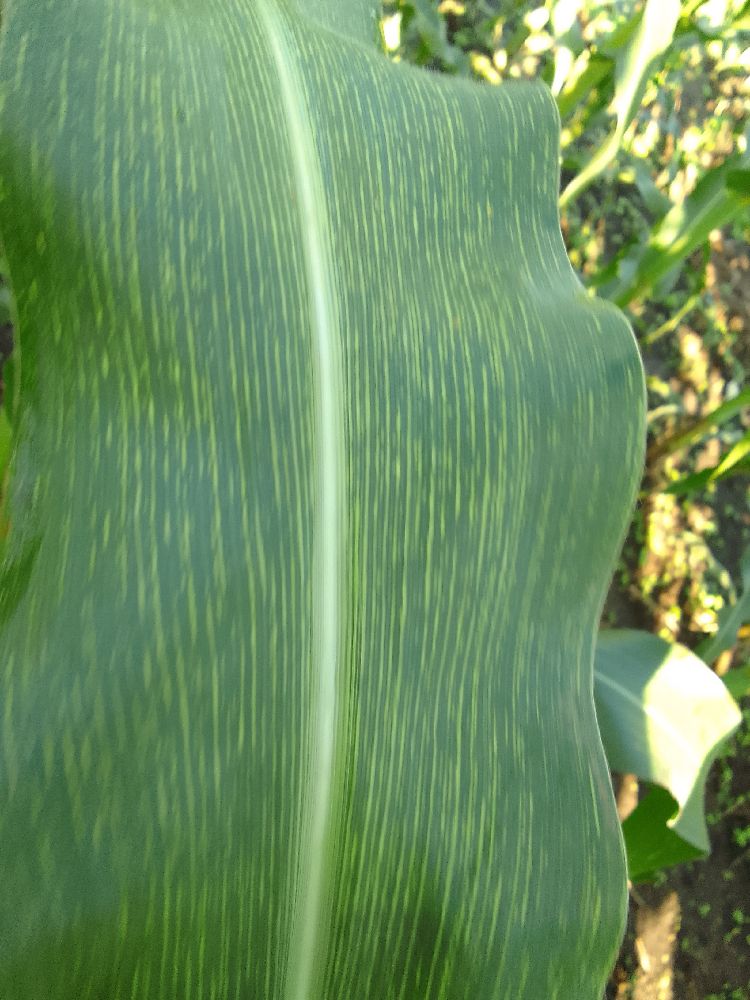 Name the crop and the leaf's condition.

maize, maize streak virus
